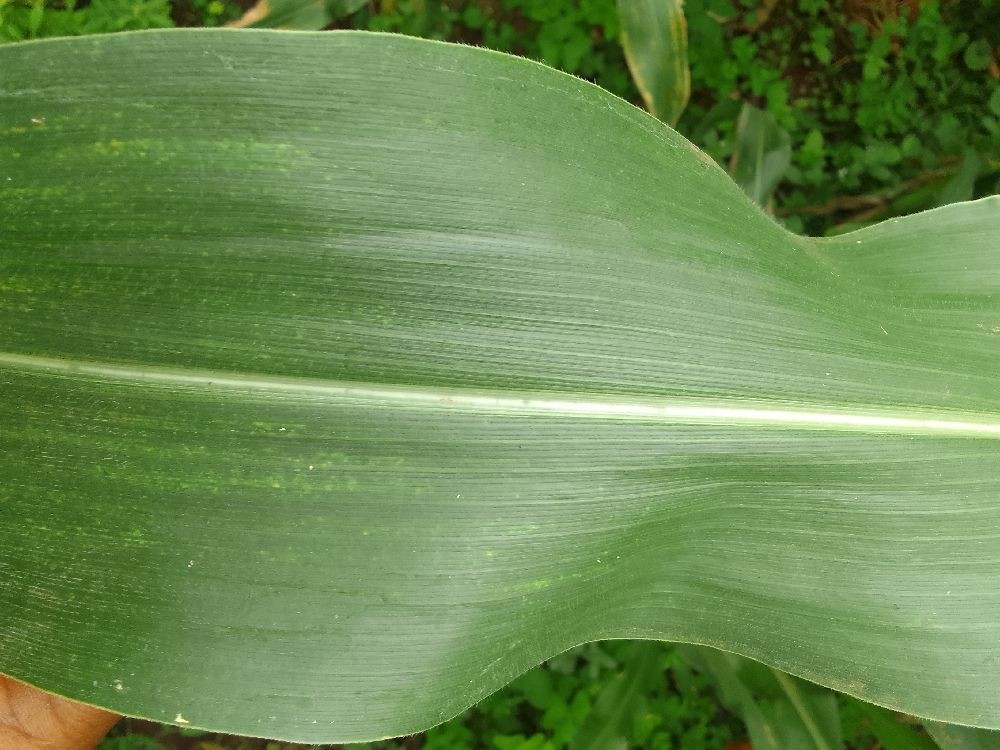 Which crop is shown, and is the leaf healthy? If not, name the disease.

maize, healthy
